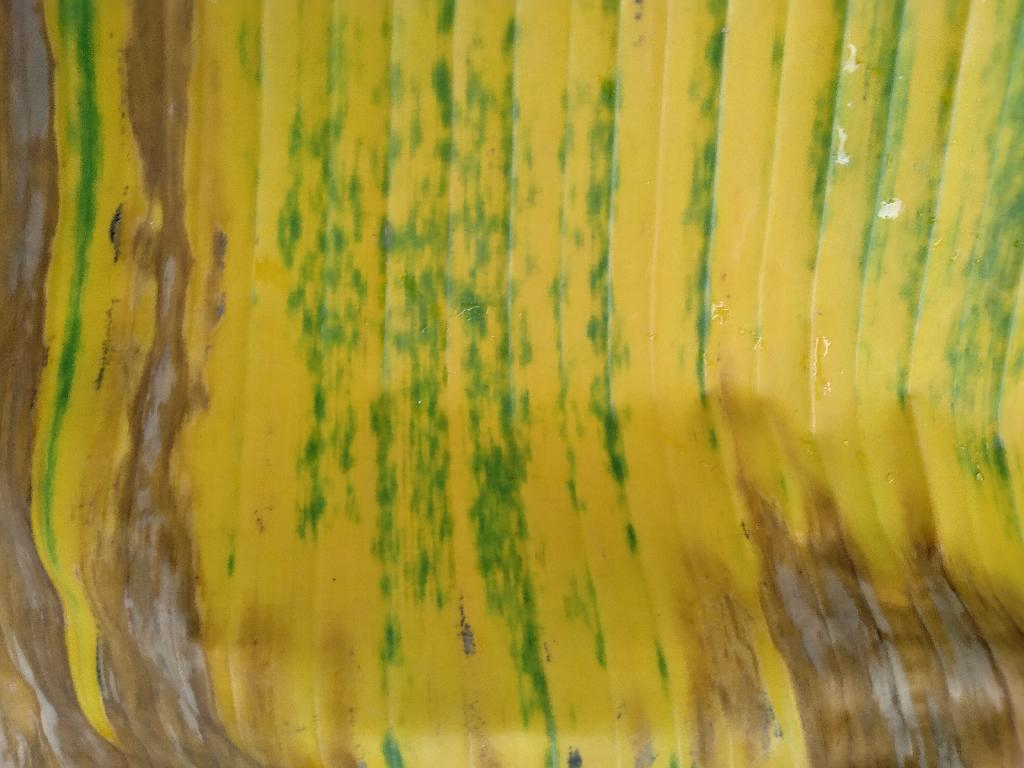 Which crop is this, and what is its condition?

banana, fusarium wilt race 1
